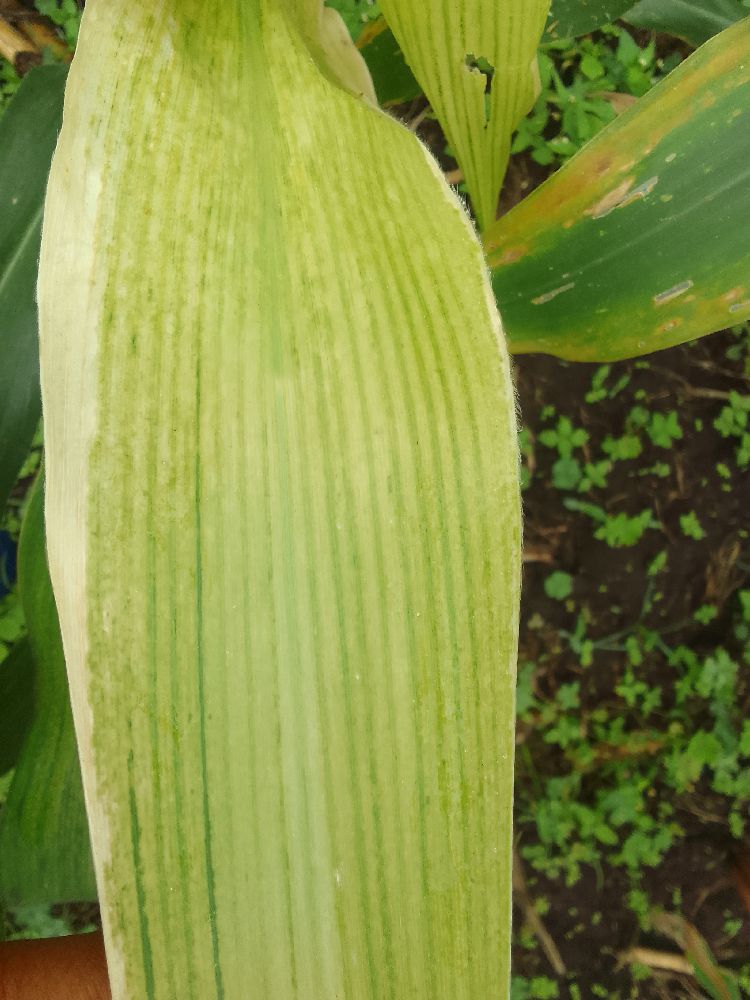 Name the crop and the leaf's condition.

maize, maize lethal necrosis
